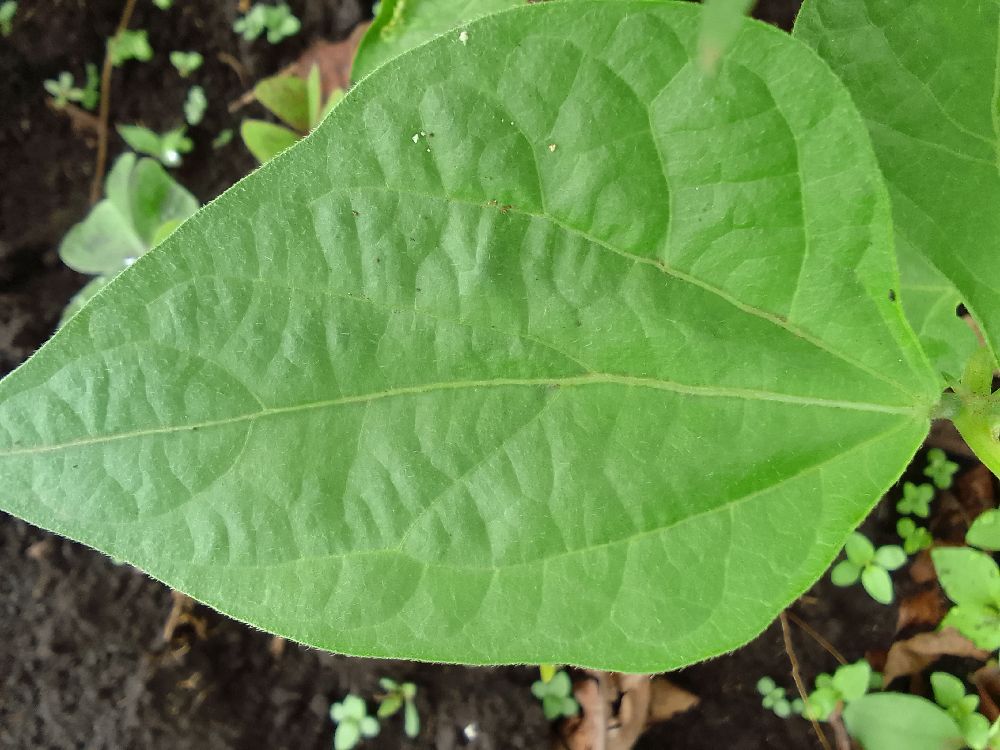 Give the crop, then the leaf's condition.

common bean, healthy
